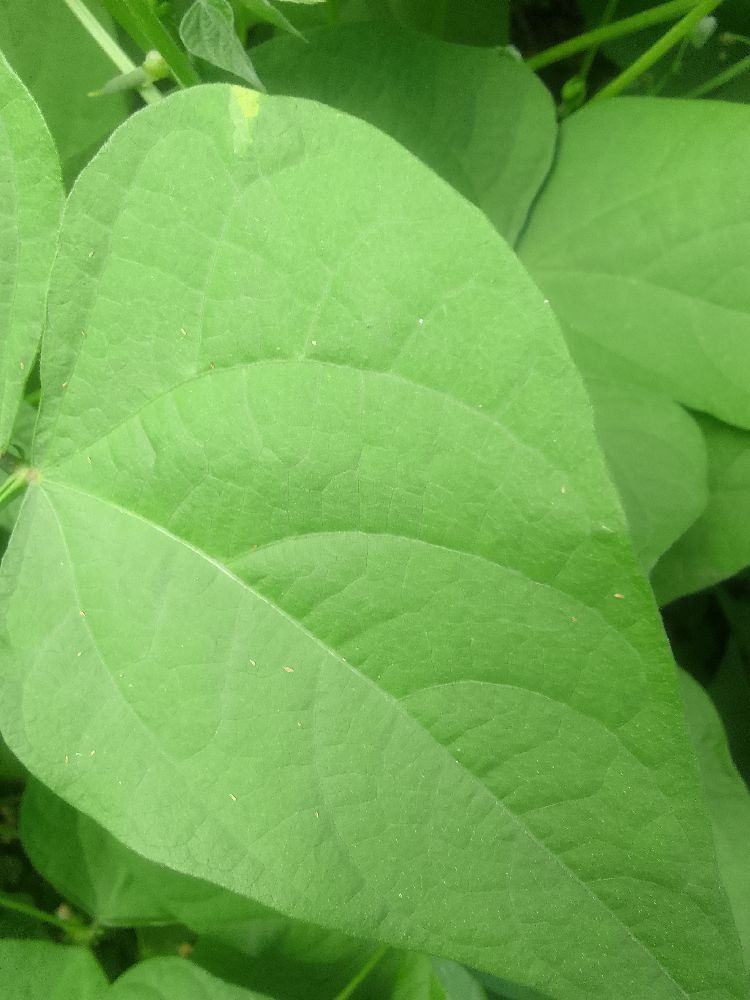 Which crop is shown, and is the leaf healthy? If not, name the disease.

common bean, healthy
